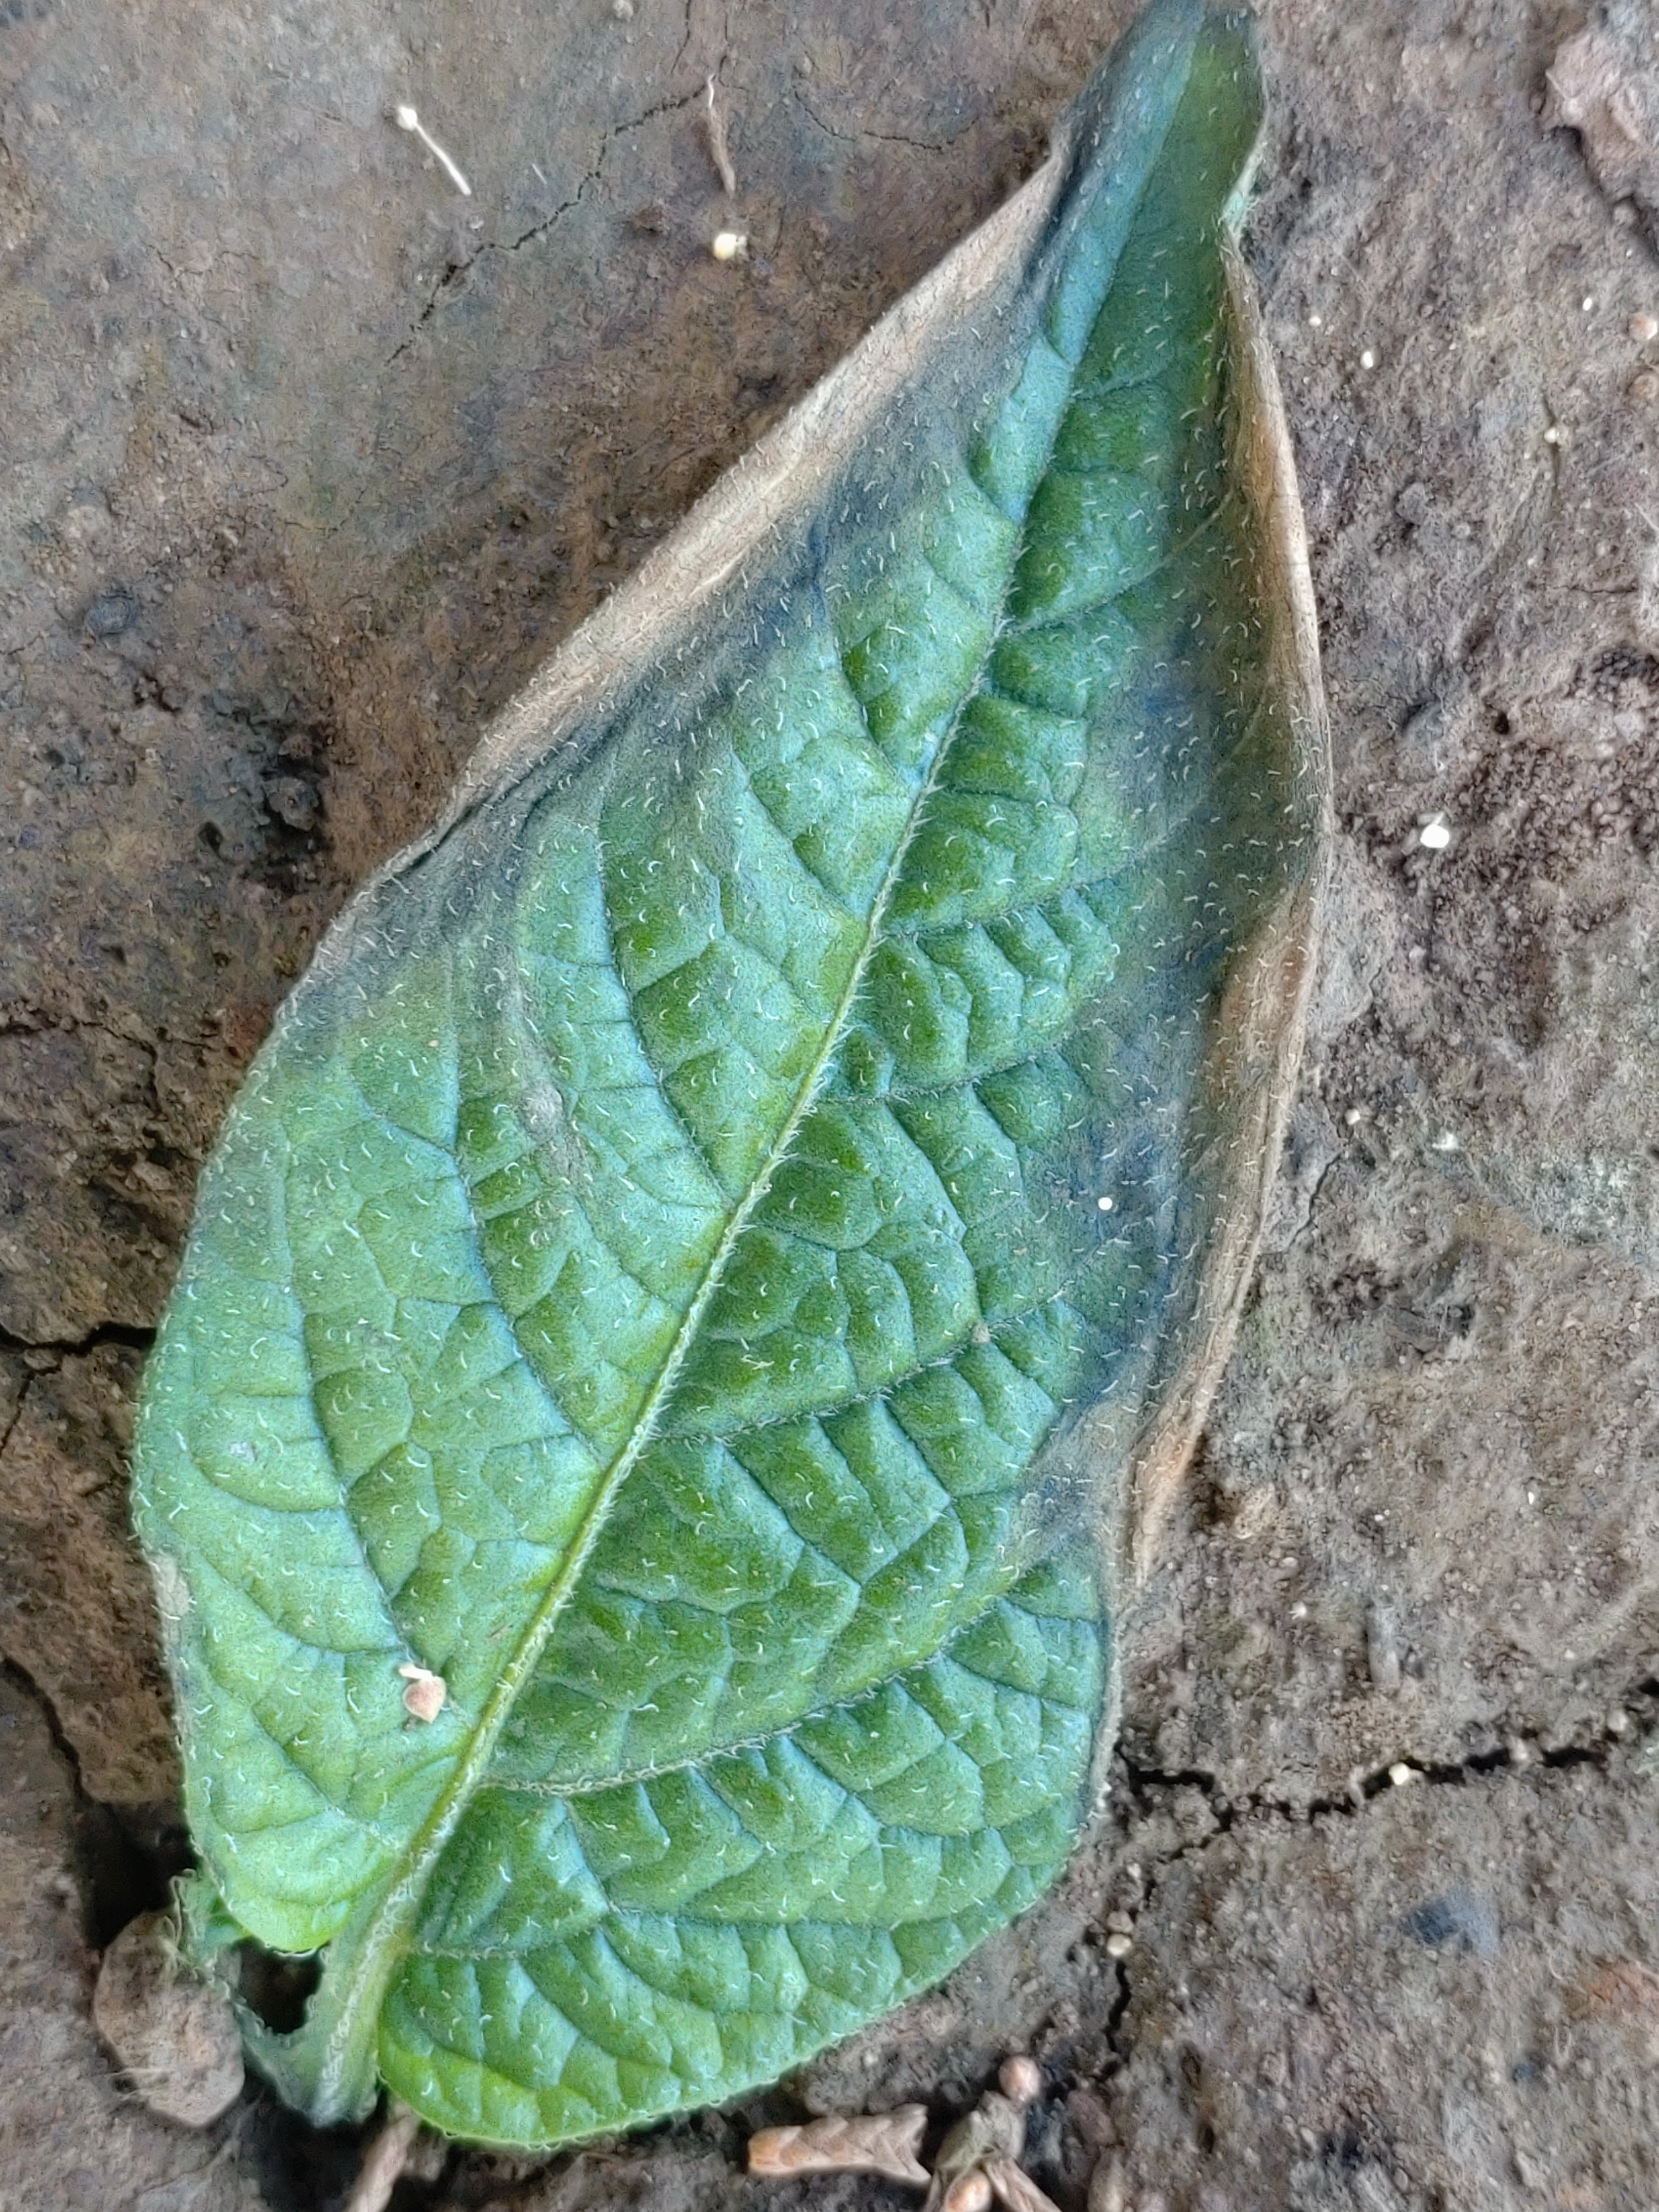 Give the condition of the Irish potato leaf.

early blight
